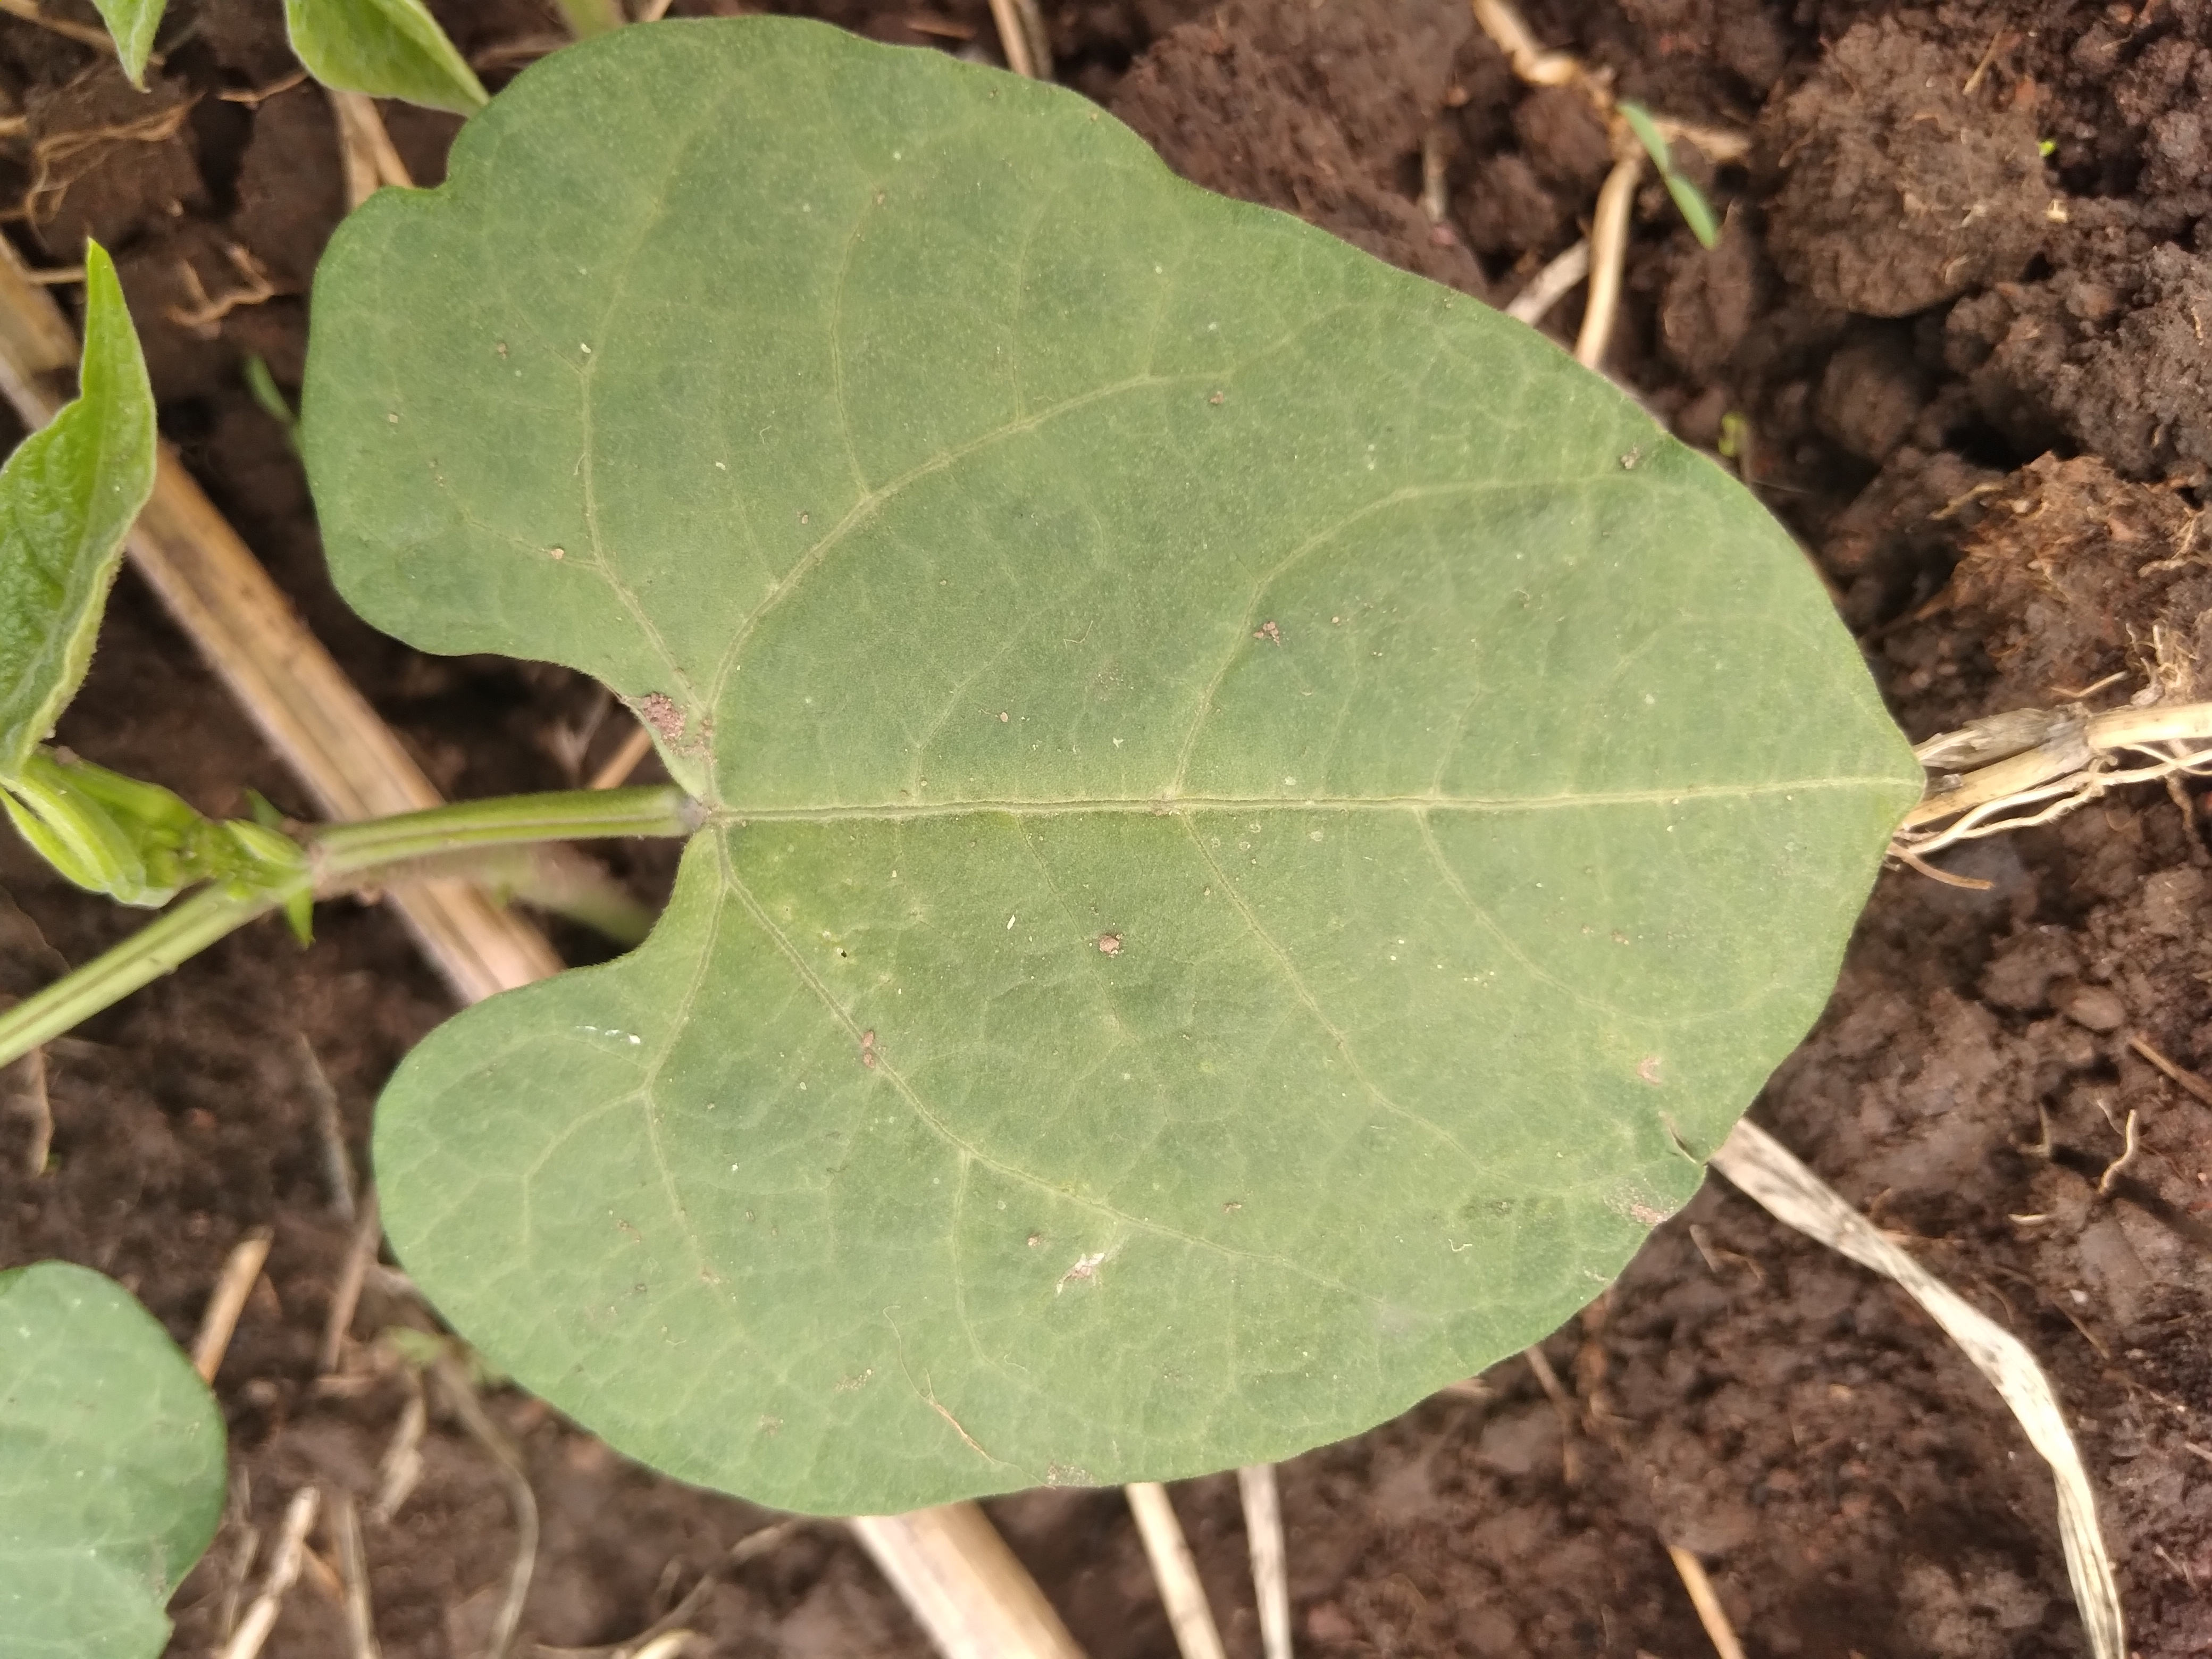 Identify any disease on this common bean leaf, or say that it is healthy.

healthy
